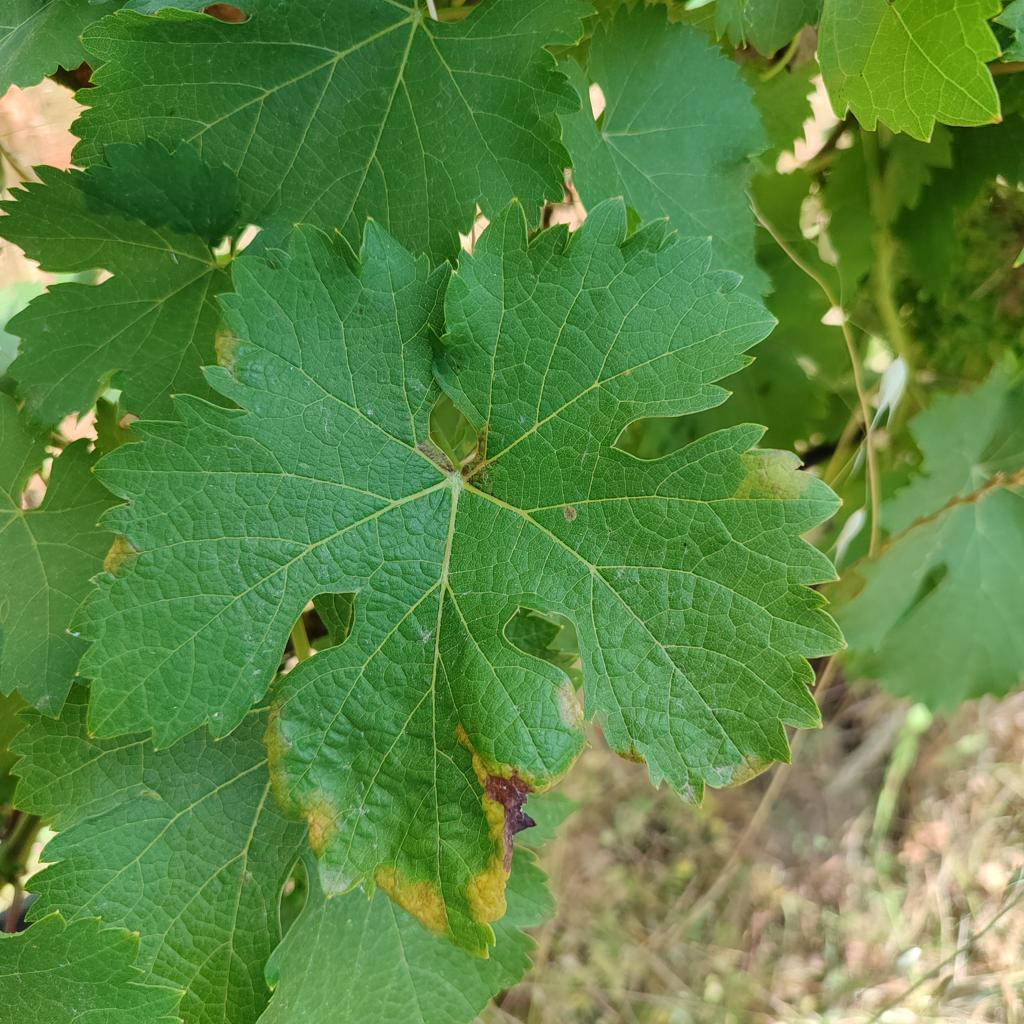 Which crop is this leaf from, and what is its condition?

grapevine, downy mildew
